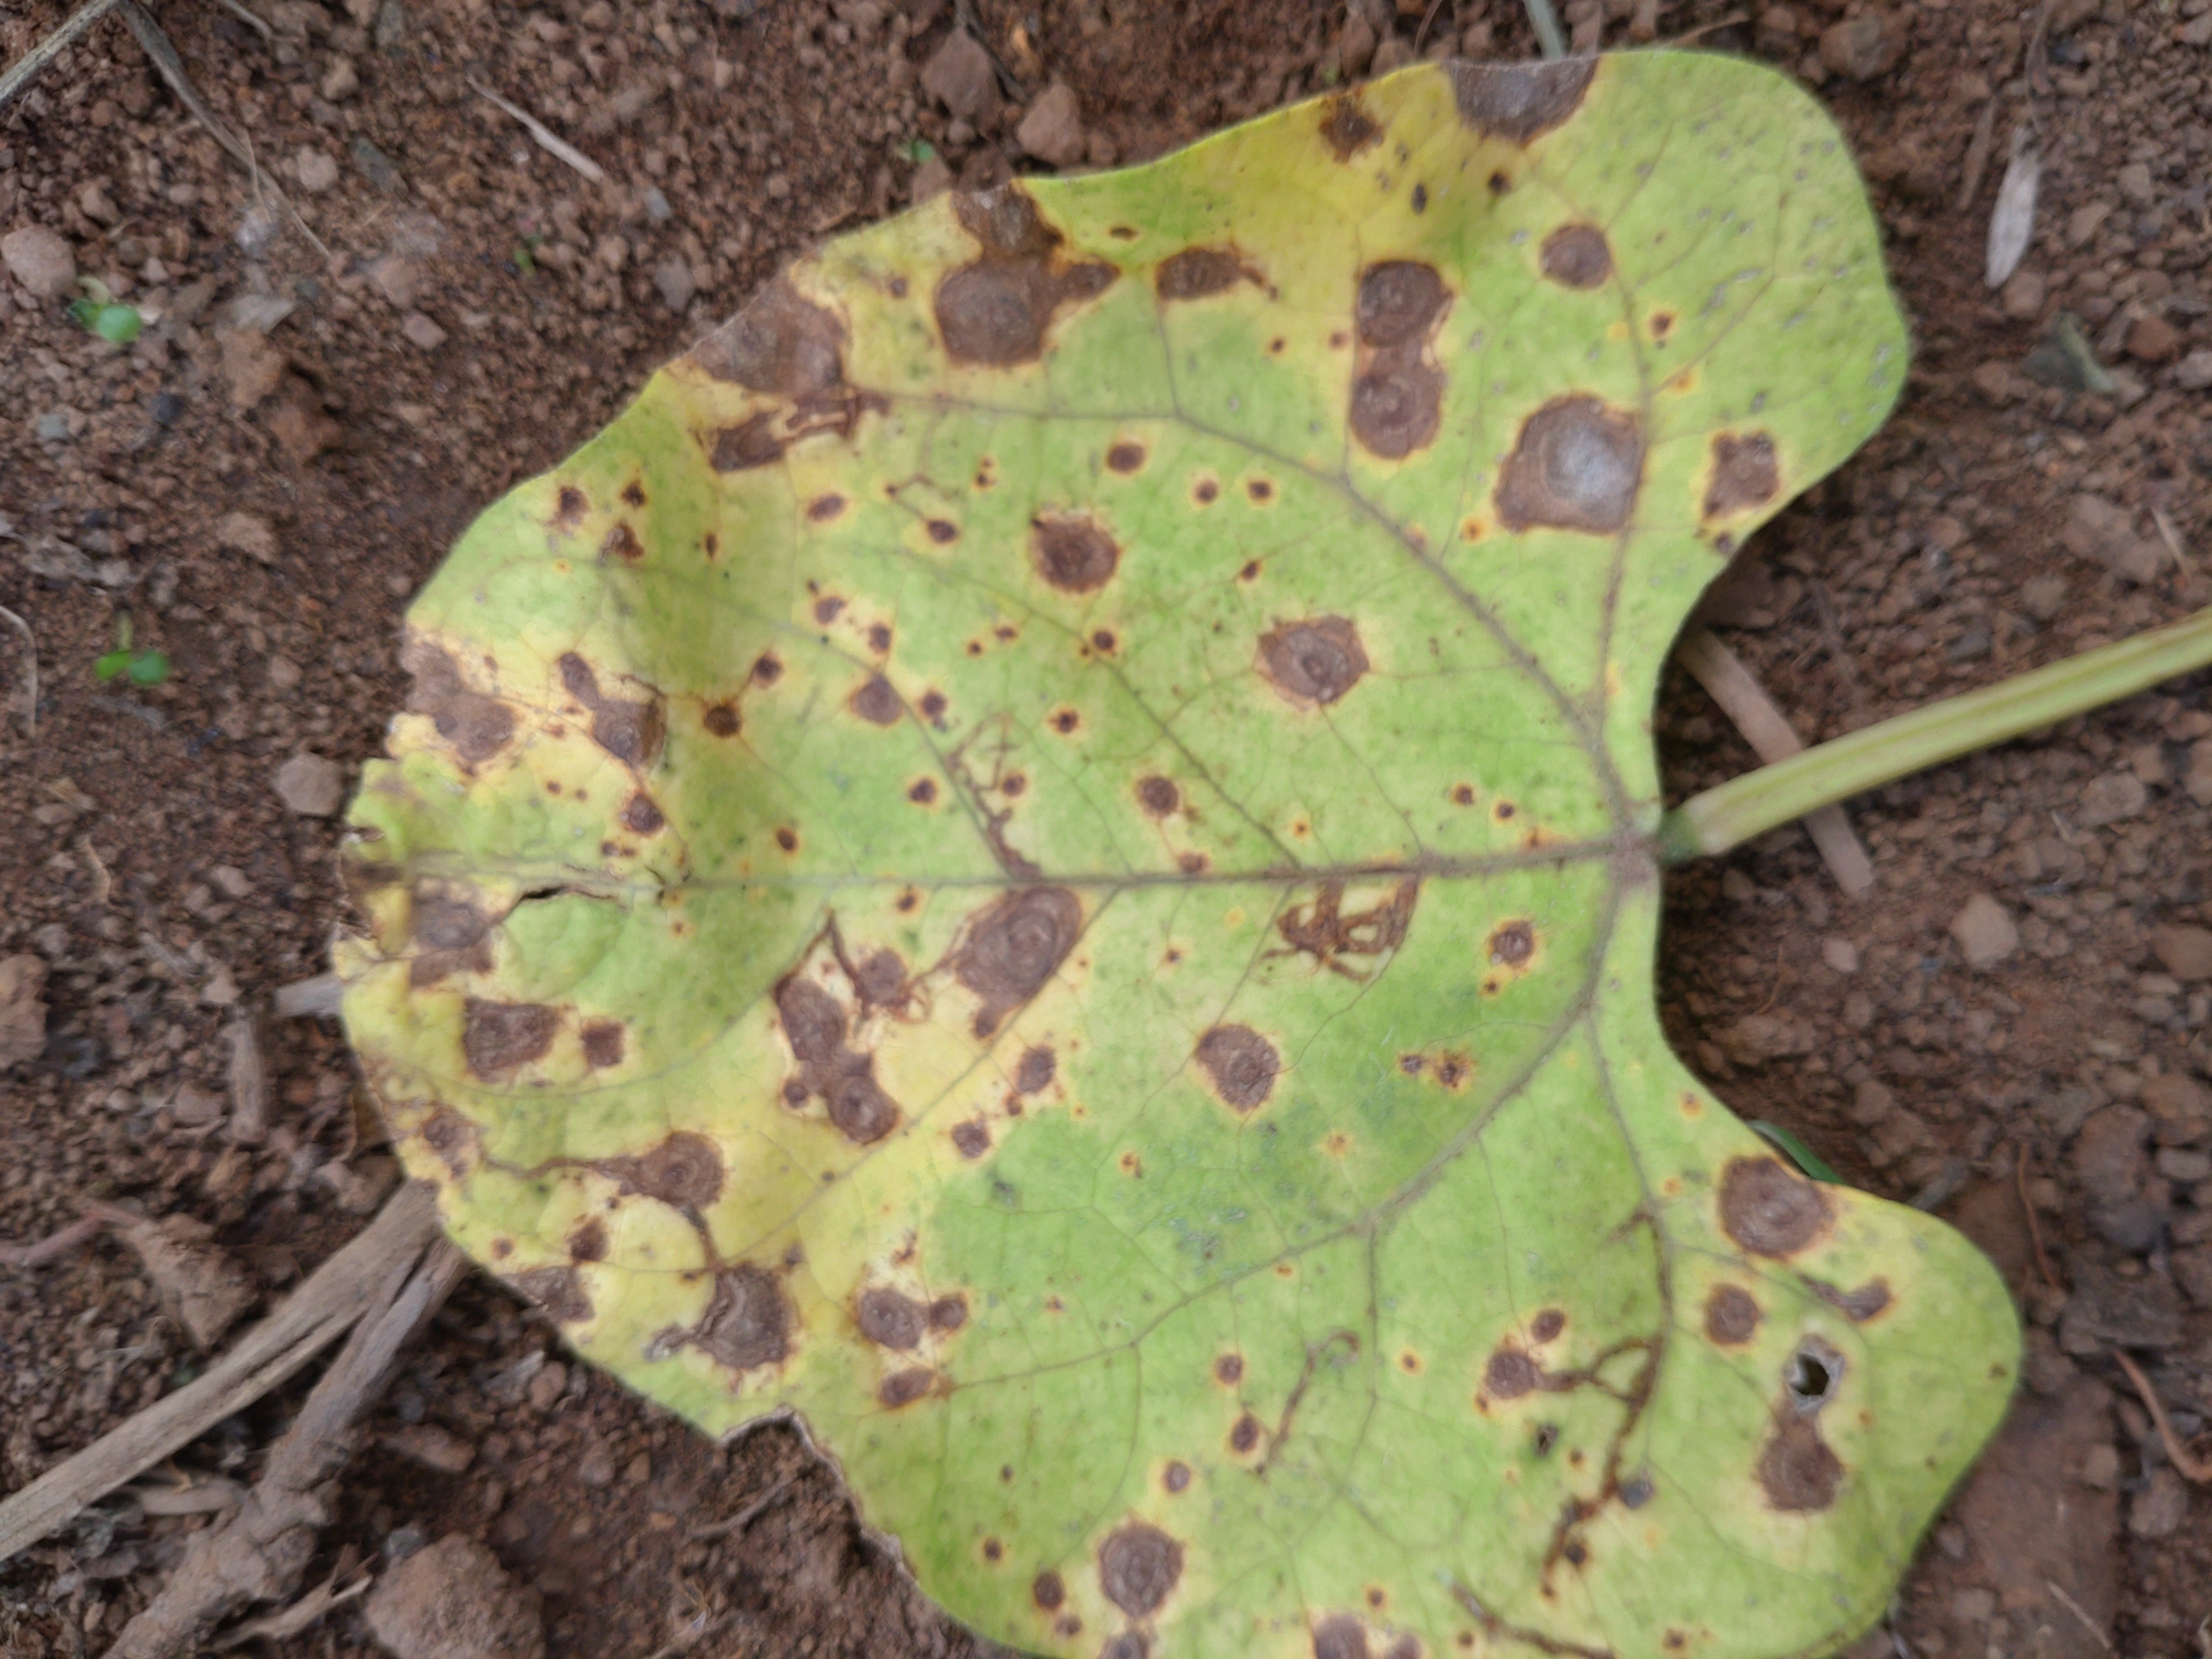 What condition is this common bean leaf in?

rust
